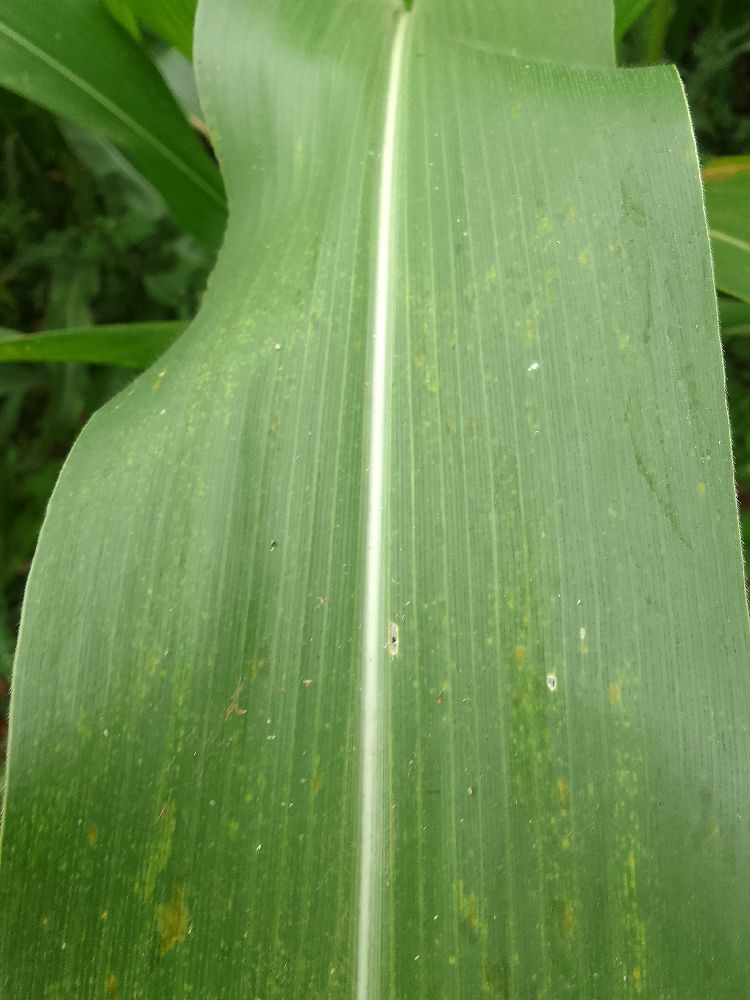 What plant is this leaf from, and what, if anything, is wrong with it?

maize, healthy
